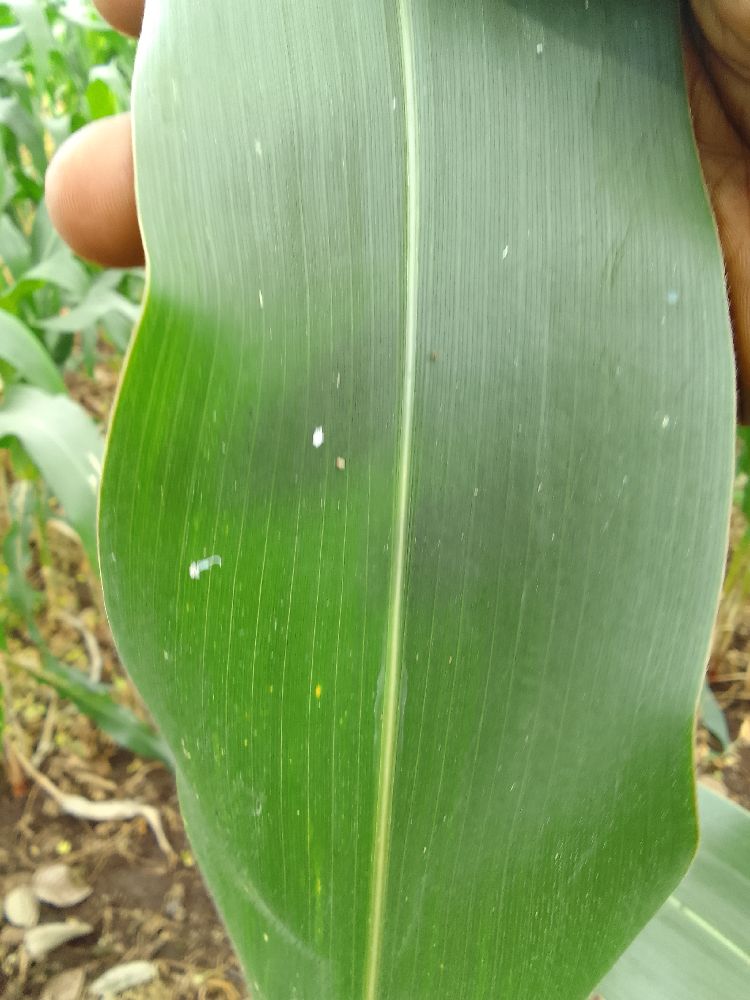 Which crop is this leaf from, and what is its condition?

maize, healthy
